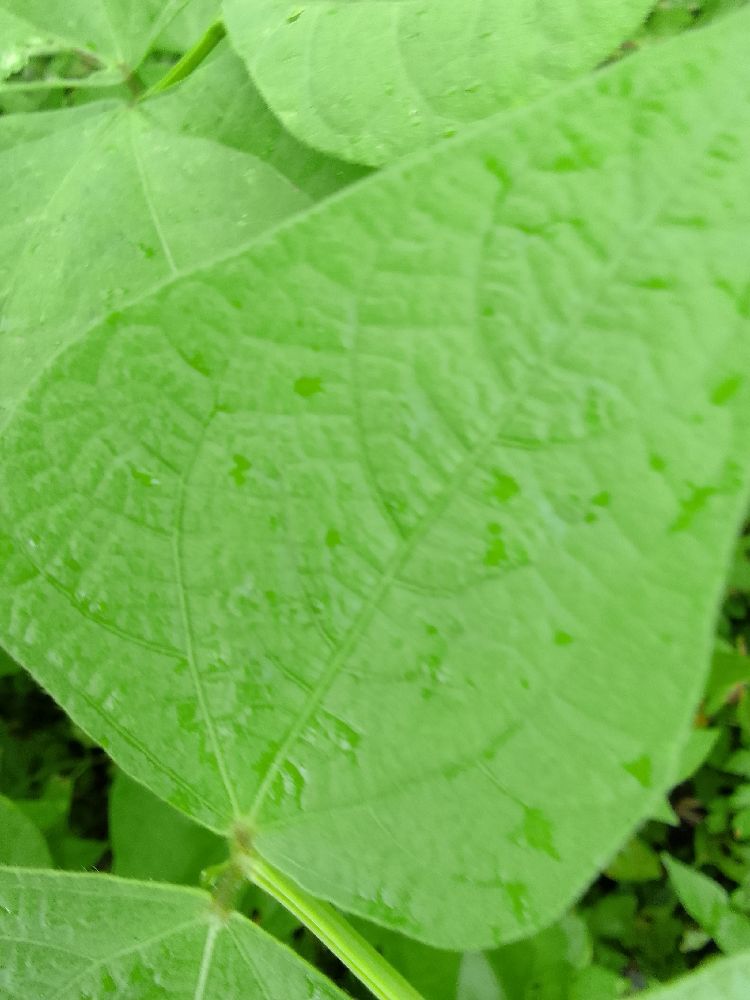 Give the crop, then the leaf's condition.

common bean, healthy
